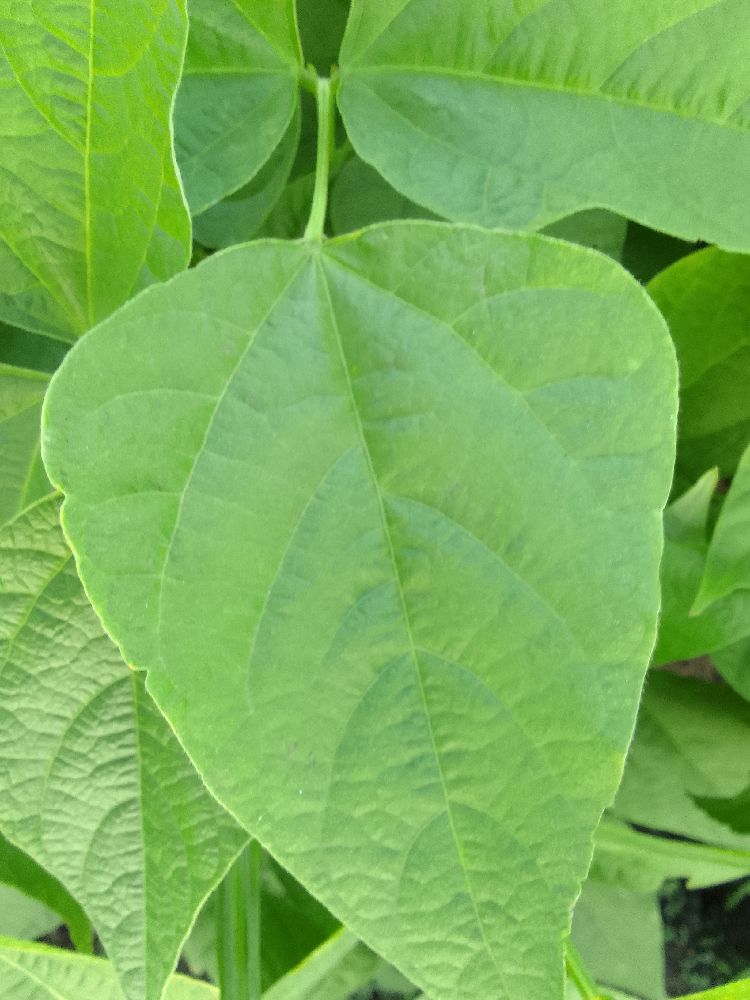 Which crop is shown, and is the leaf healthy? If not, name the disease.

common bean, healthy
